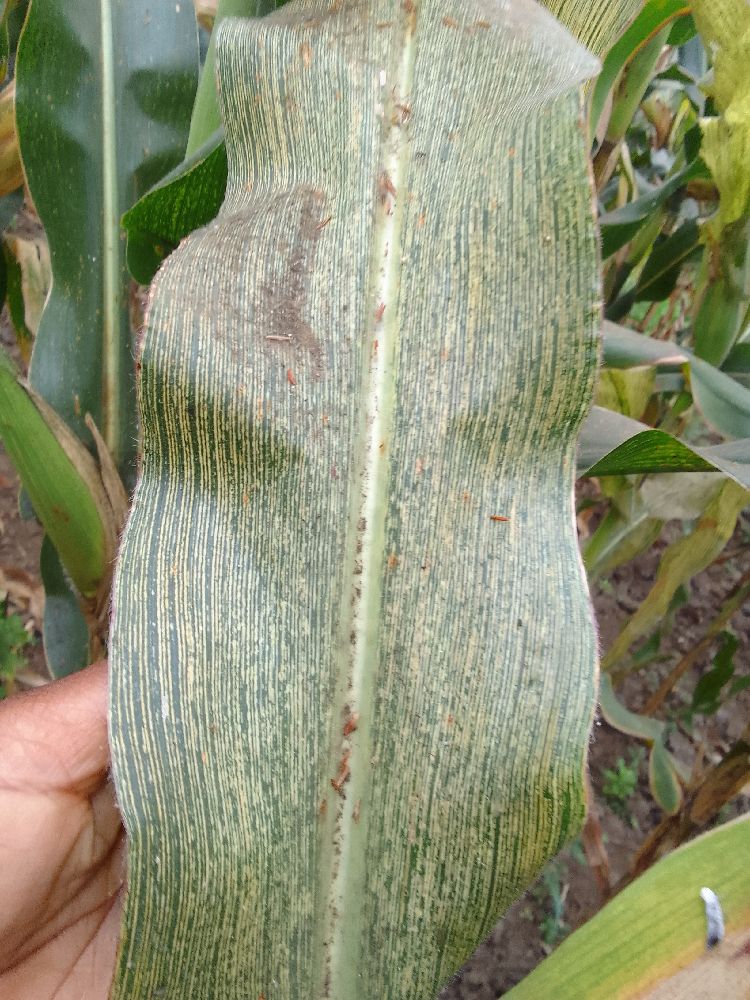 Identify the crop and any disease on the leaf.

maize, maize streak virus
